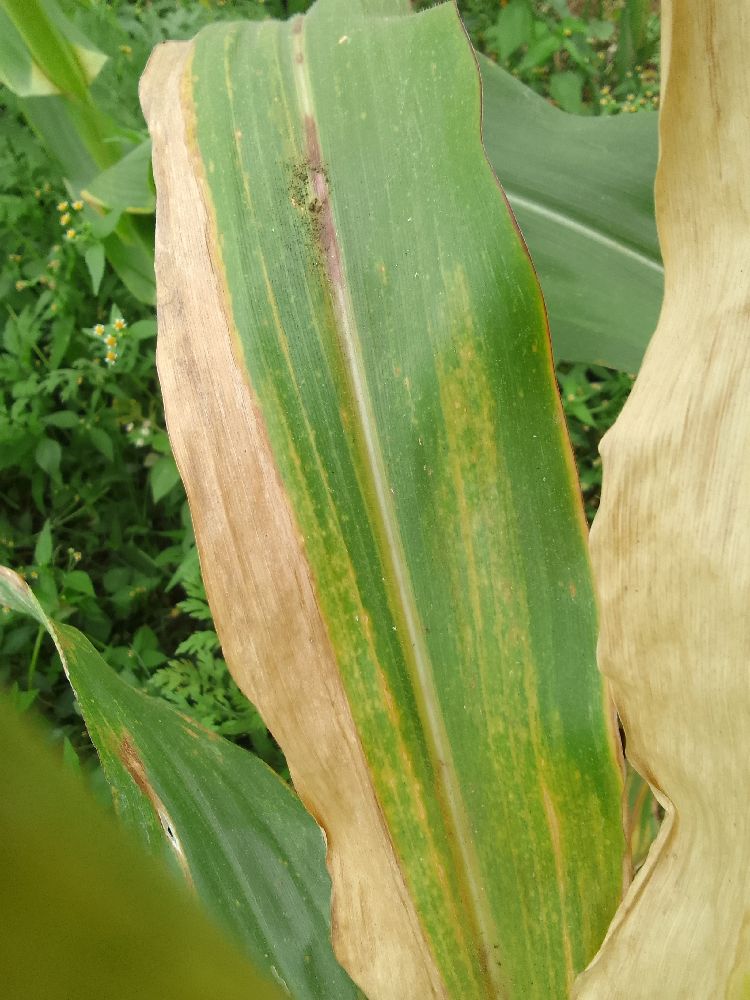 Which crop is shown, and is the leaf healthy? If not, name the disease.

maize, maize lethal necrosis
